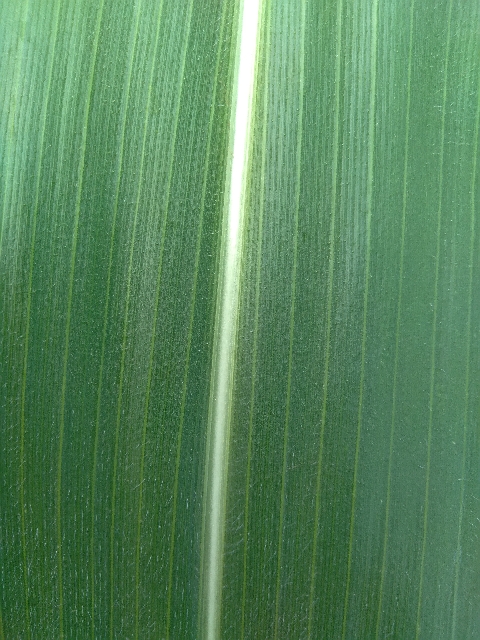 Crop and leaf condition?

maize, healthy
